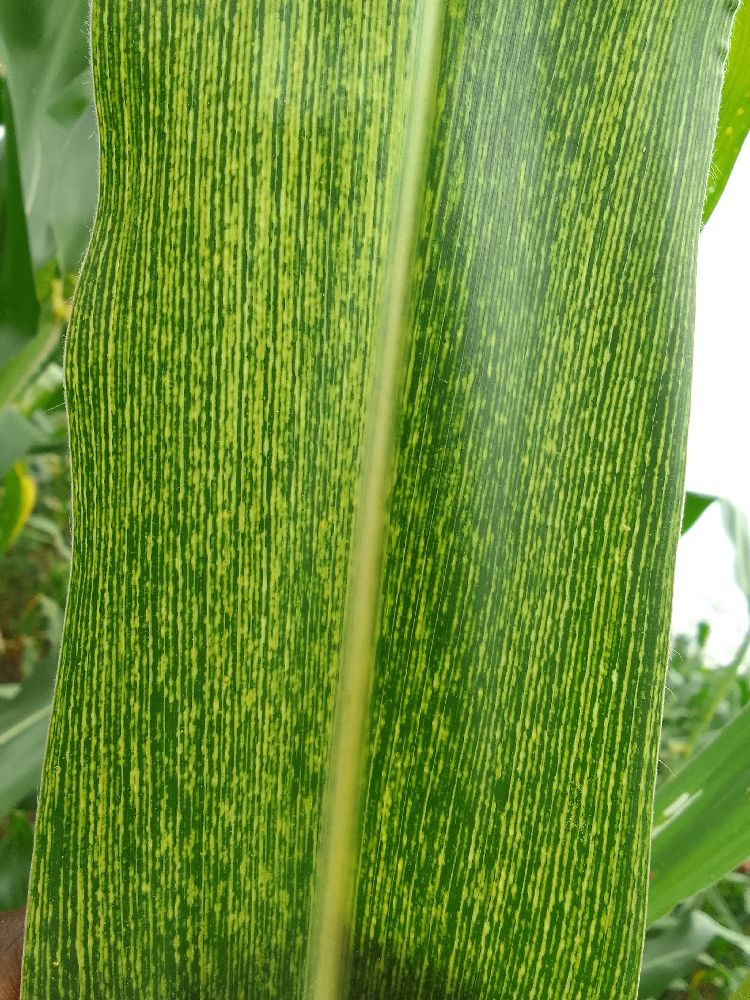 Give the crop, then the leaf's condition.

maize, maize streak virus
